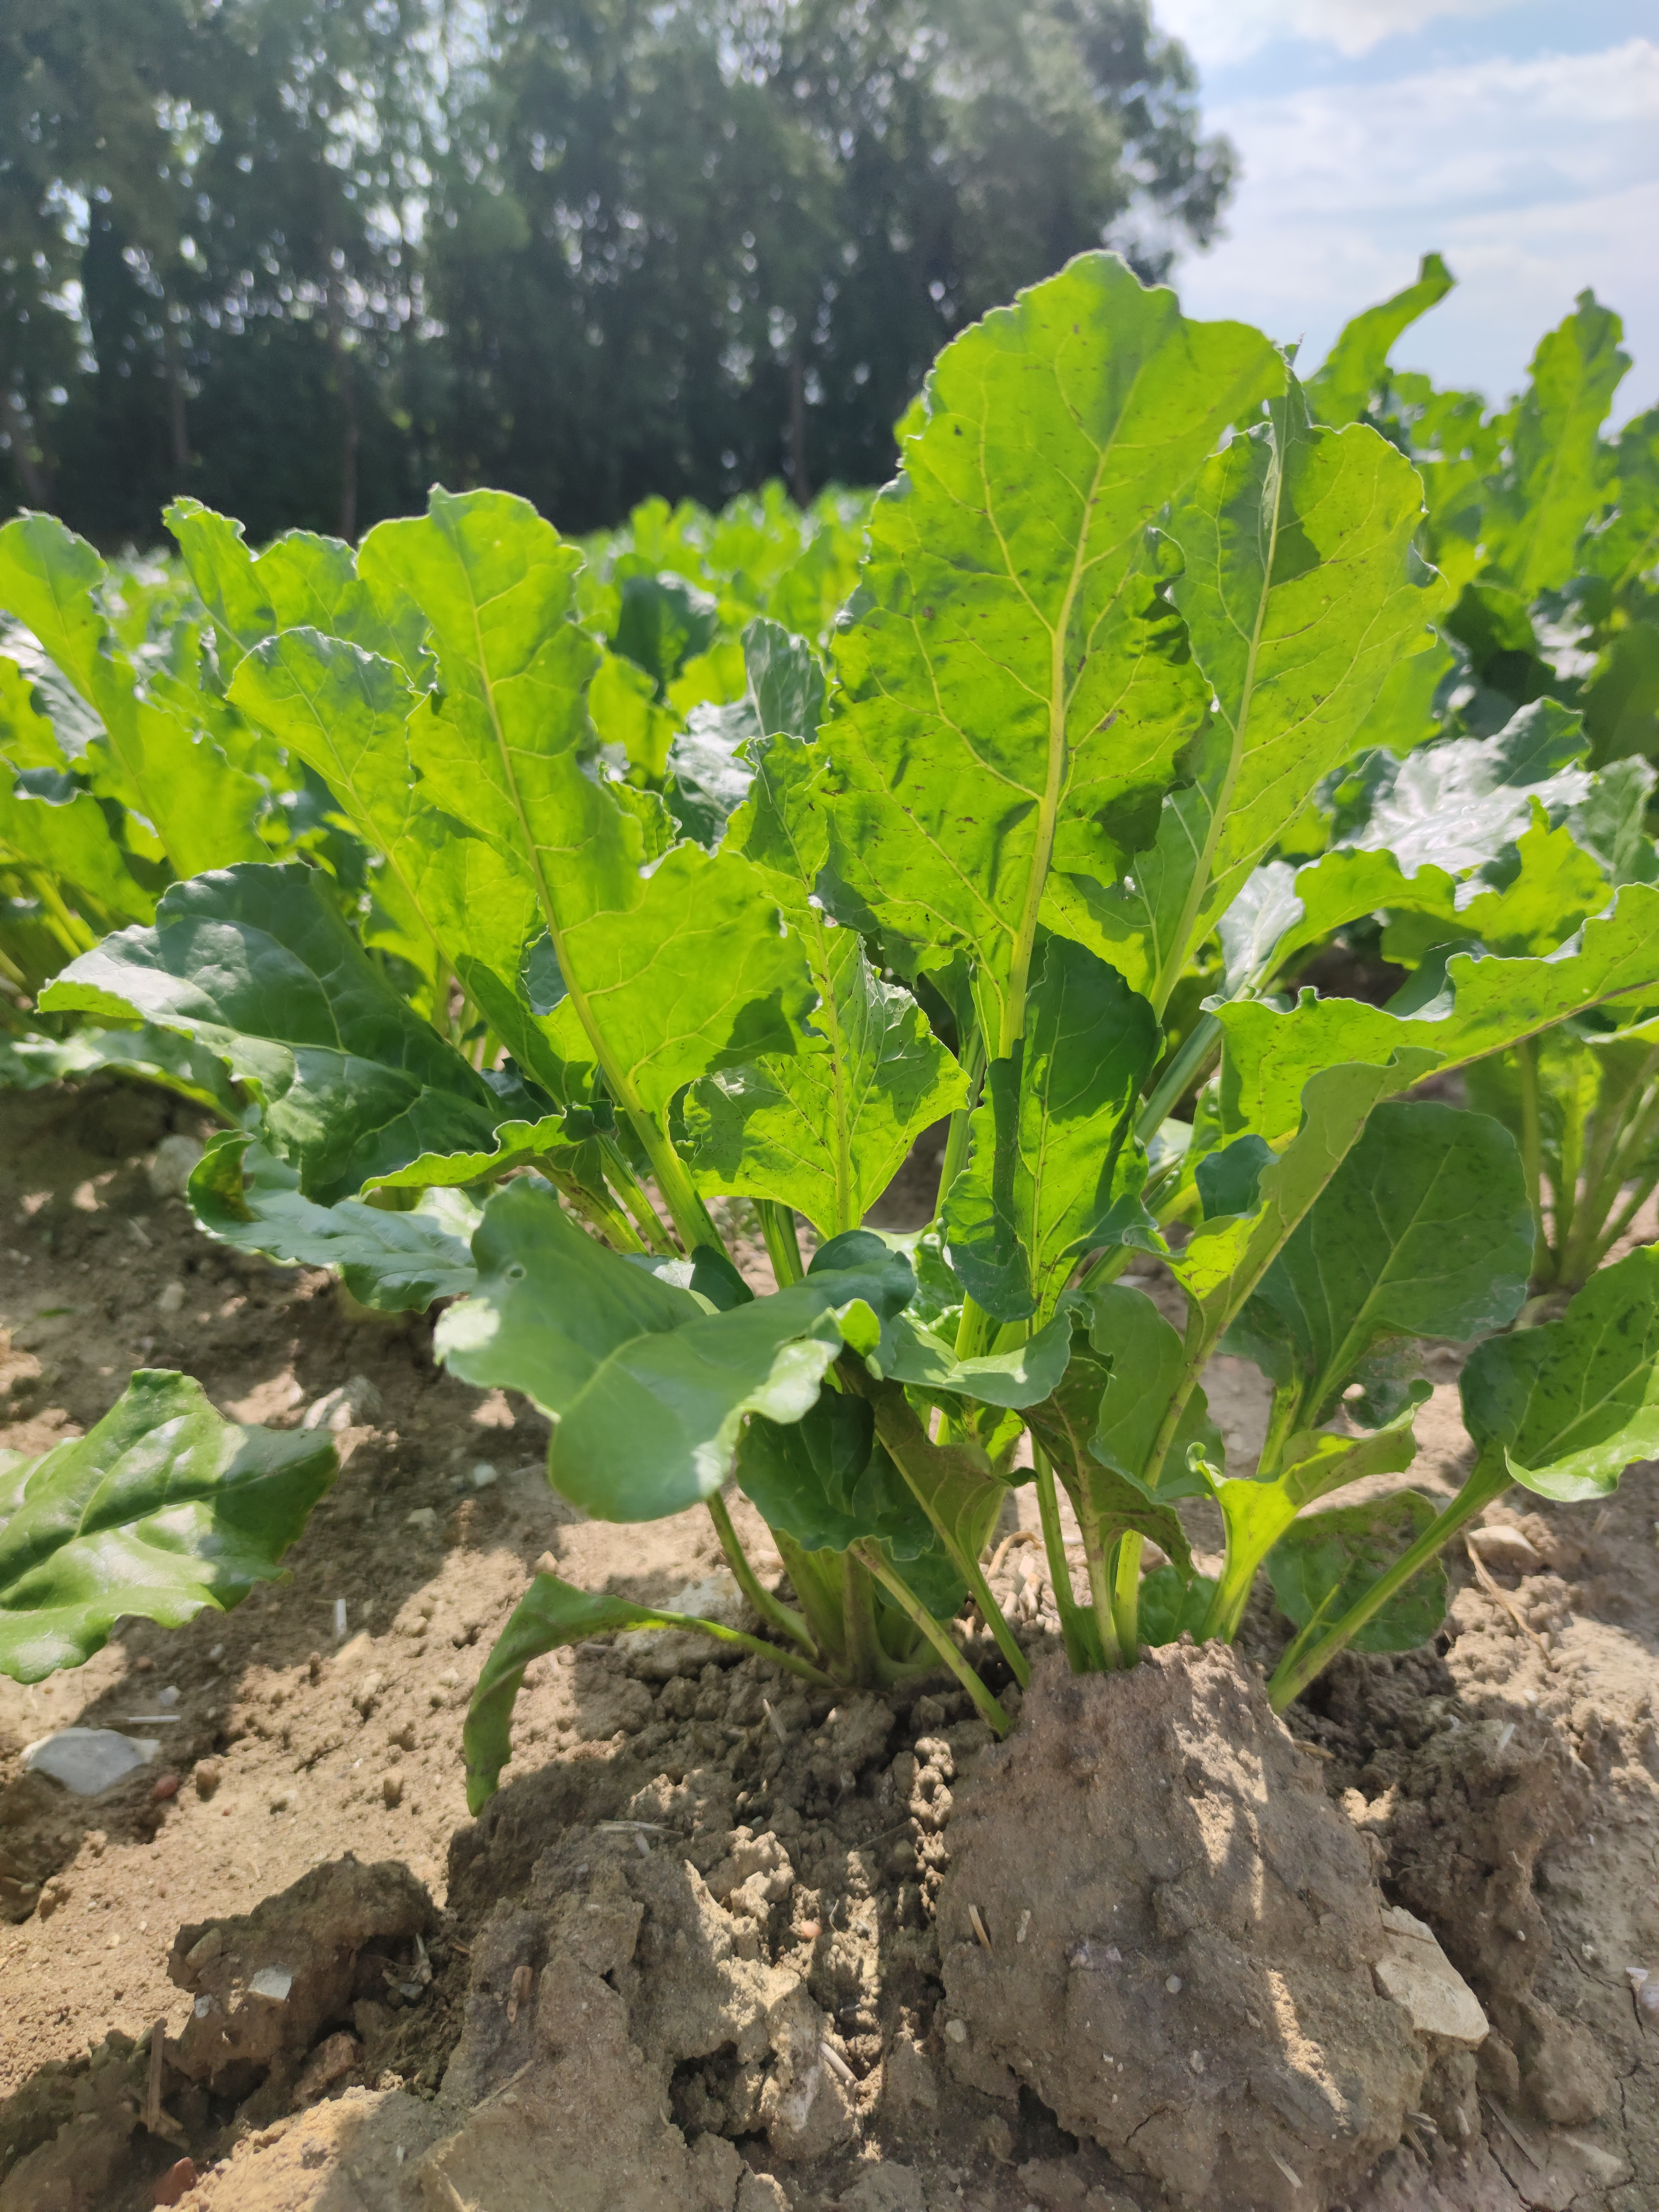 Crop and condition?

beet, unaffected
